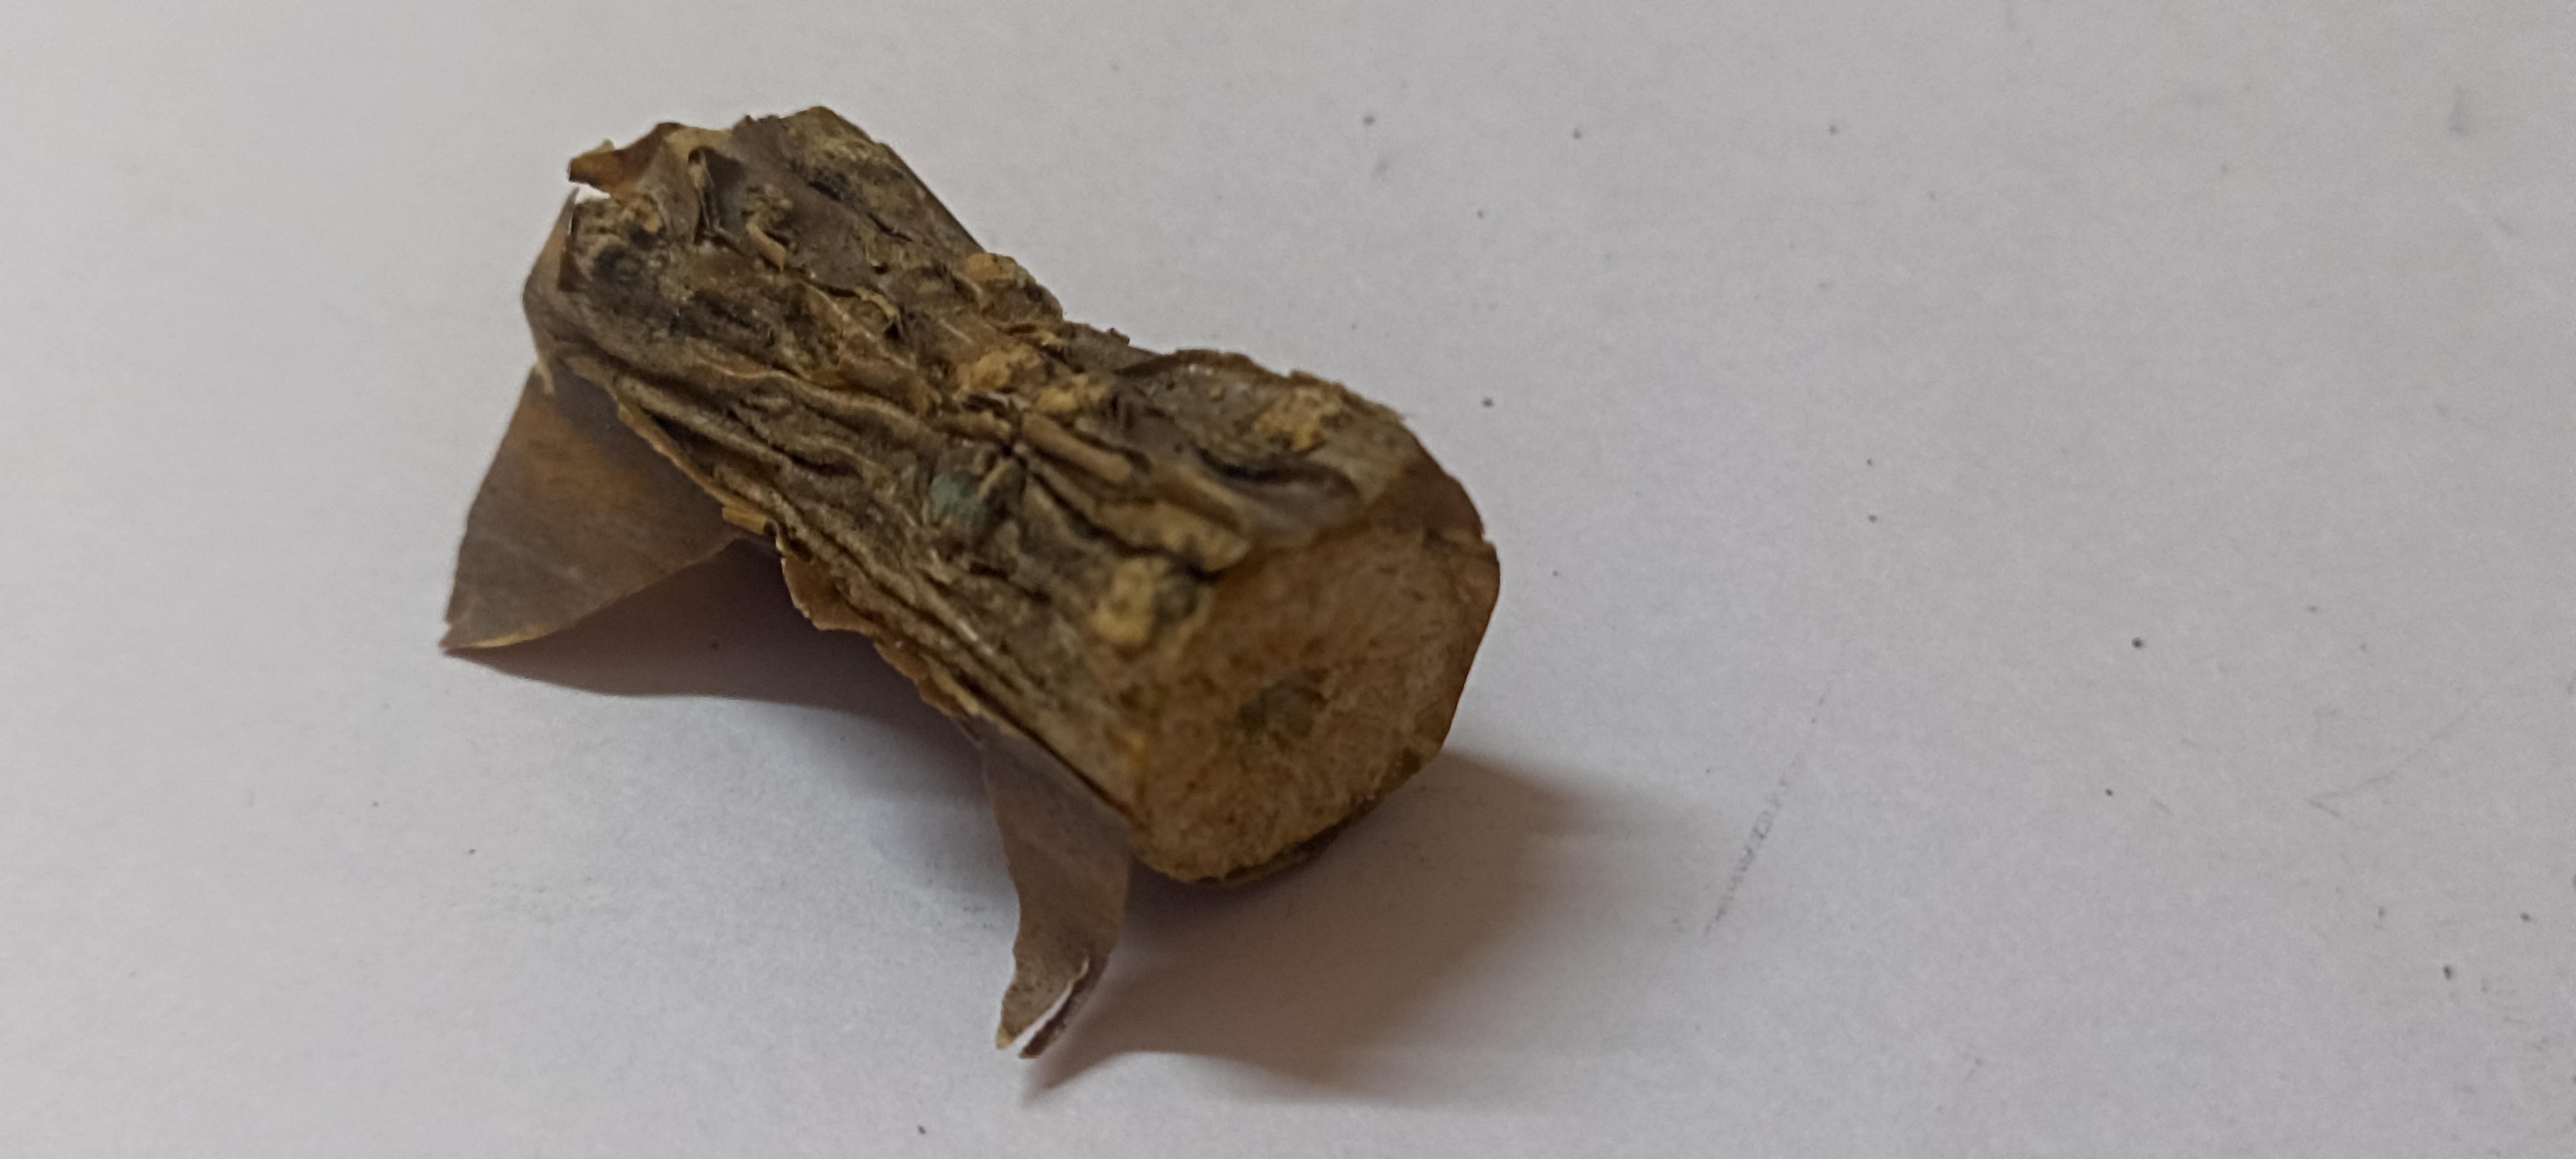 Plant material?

gulvel
